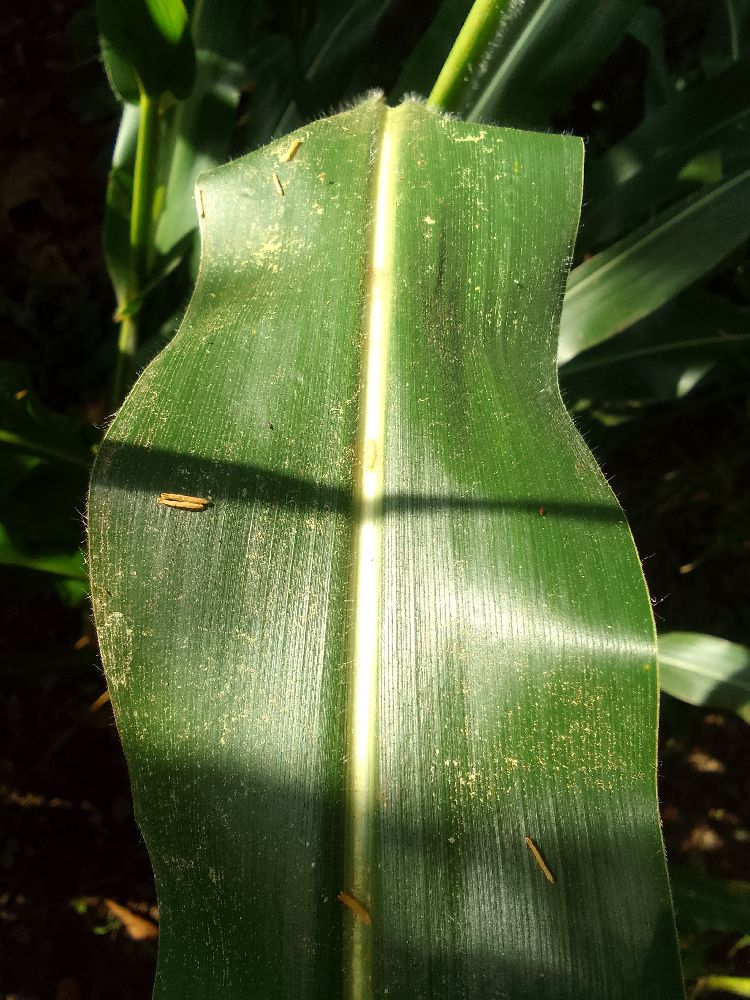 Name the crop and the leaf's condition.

maize, healthy
